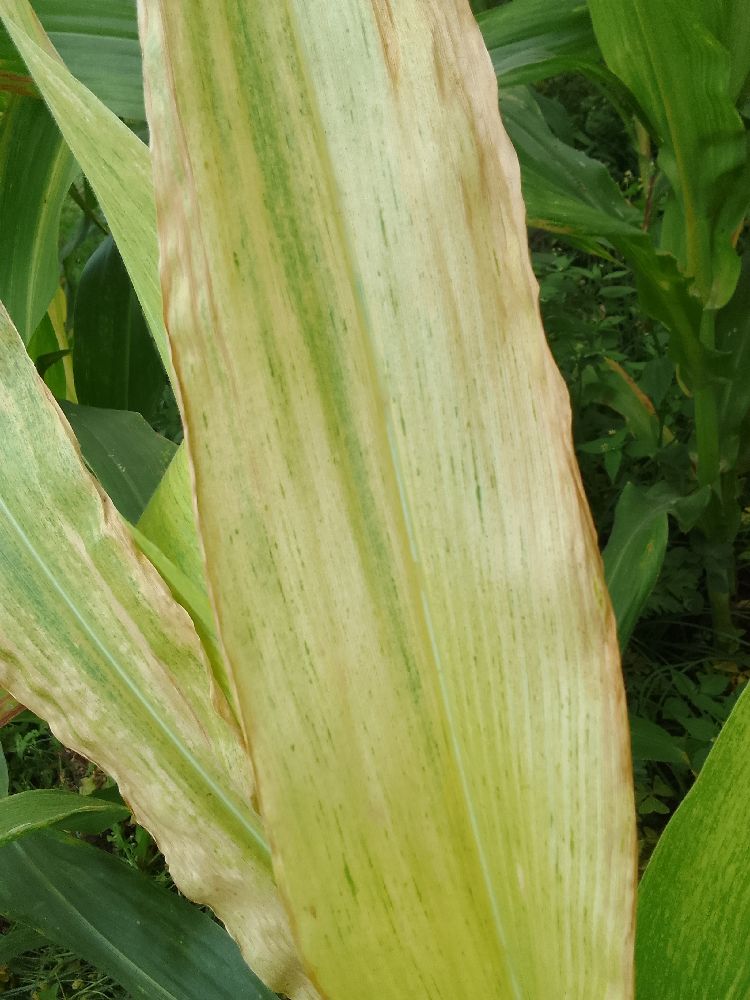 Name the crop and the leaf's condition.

maize, maize lethal necrosis
